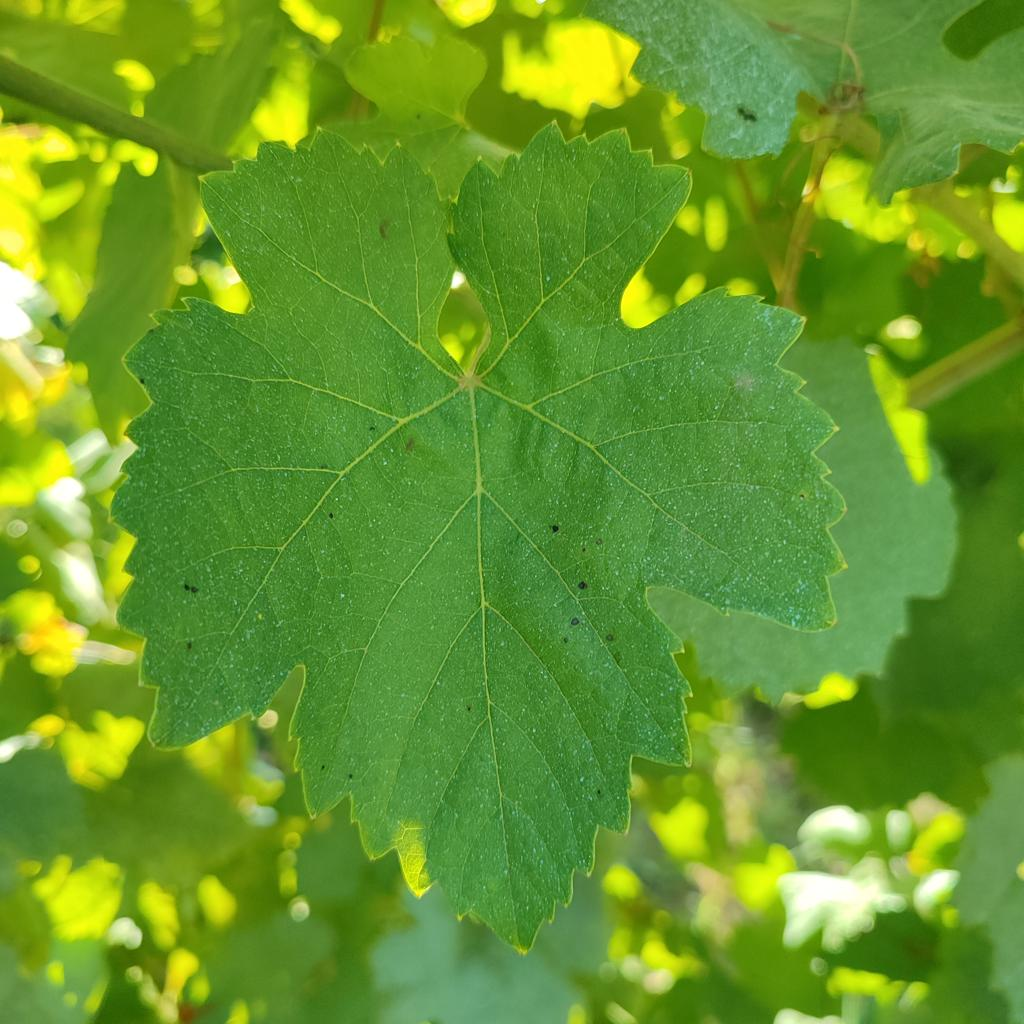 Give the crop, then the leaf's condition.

grapevine, healthy
